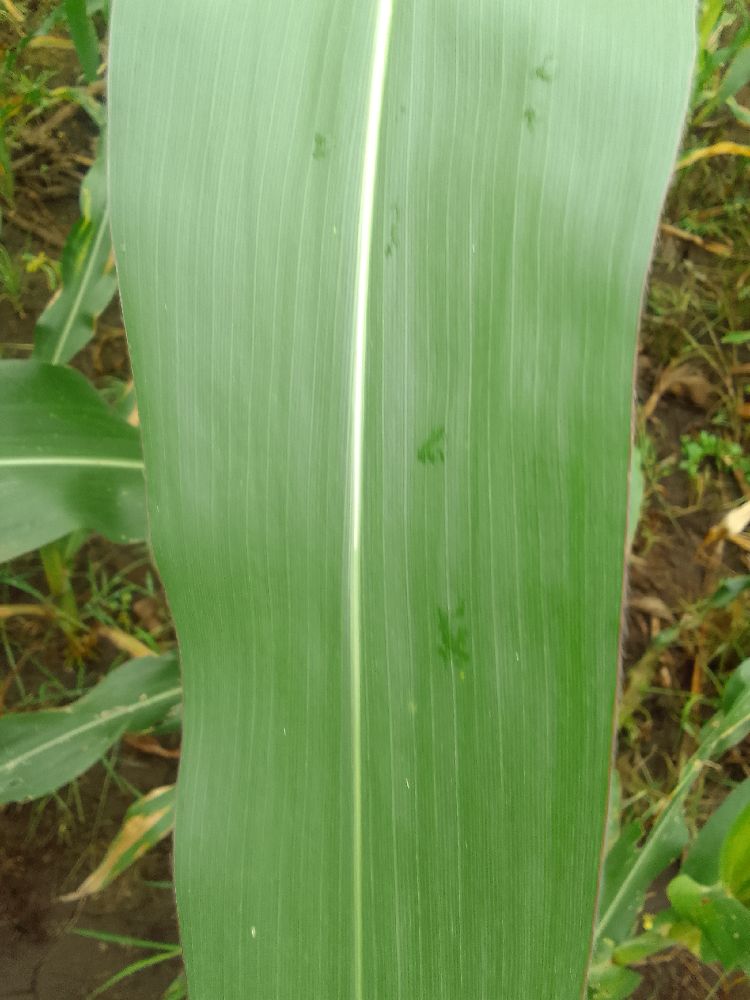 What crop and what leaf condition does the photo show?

maize, healthy
